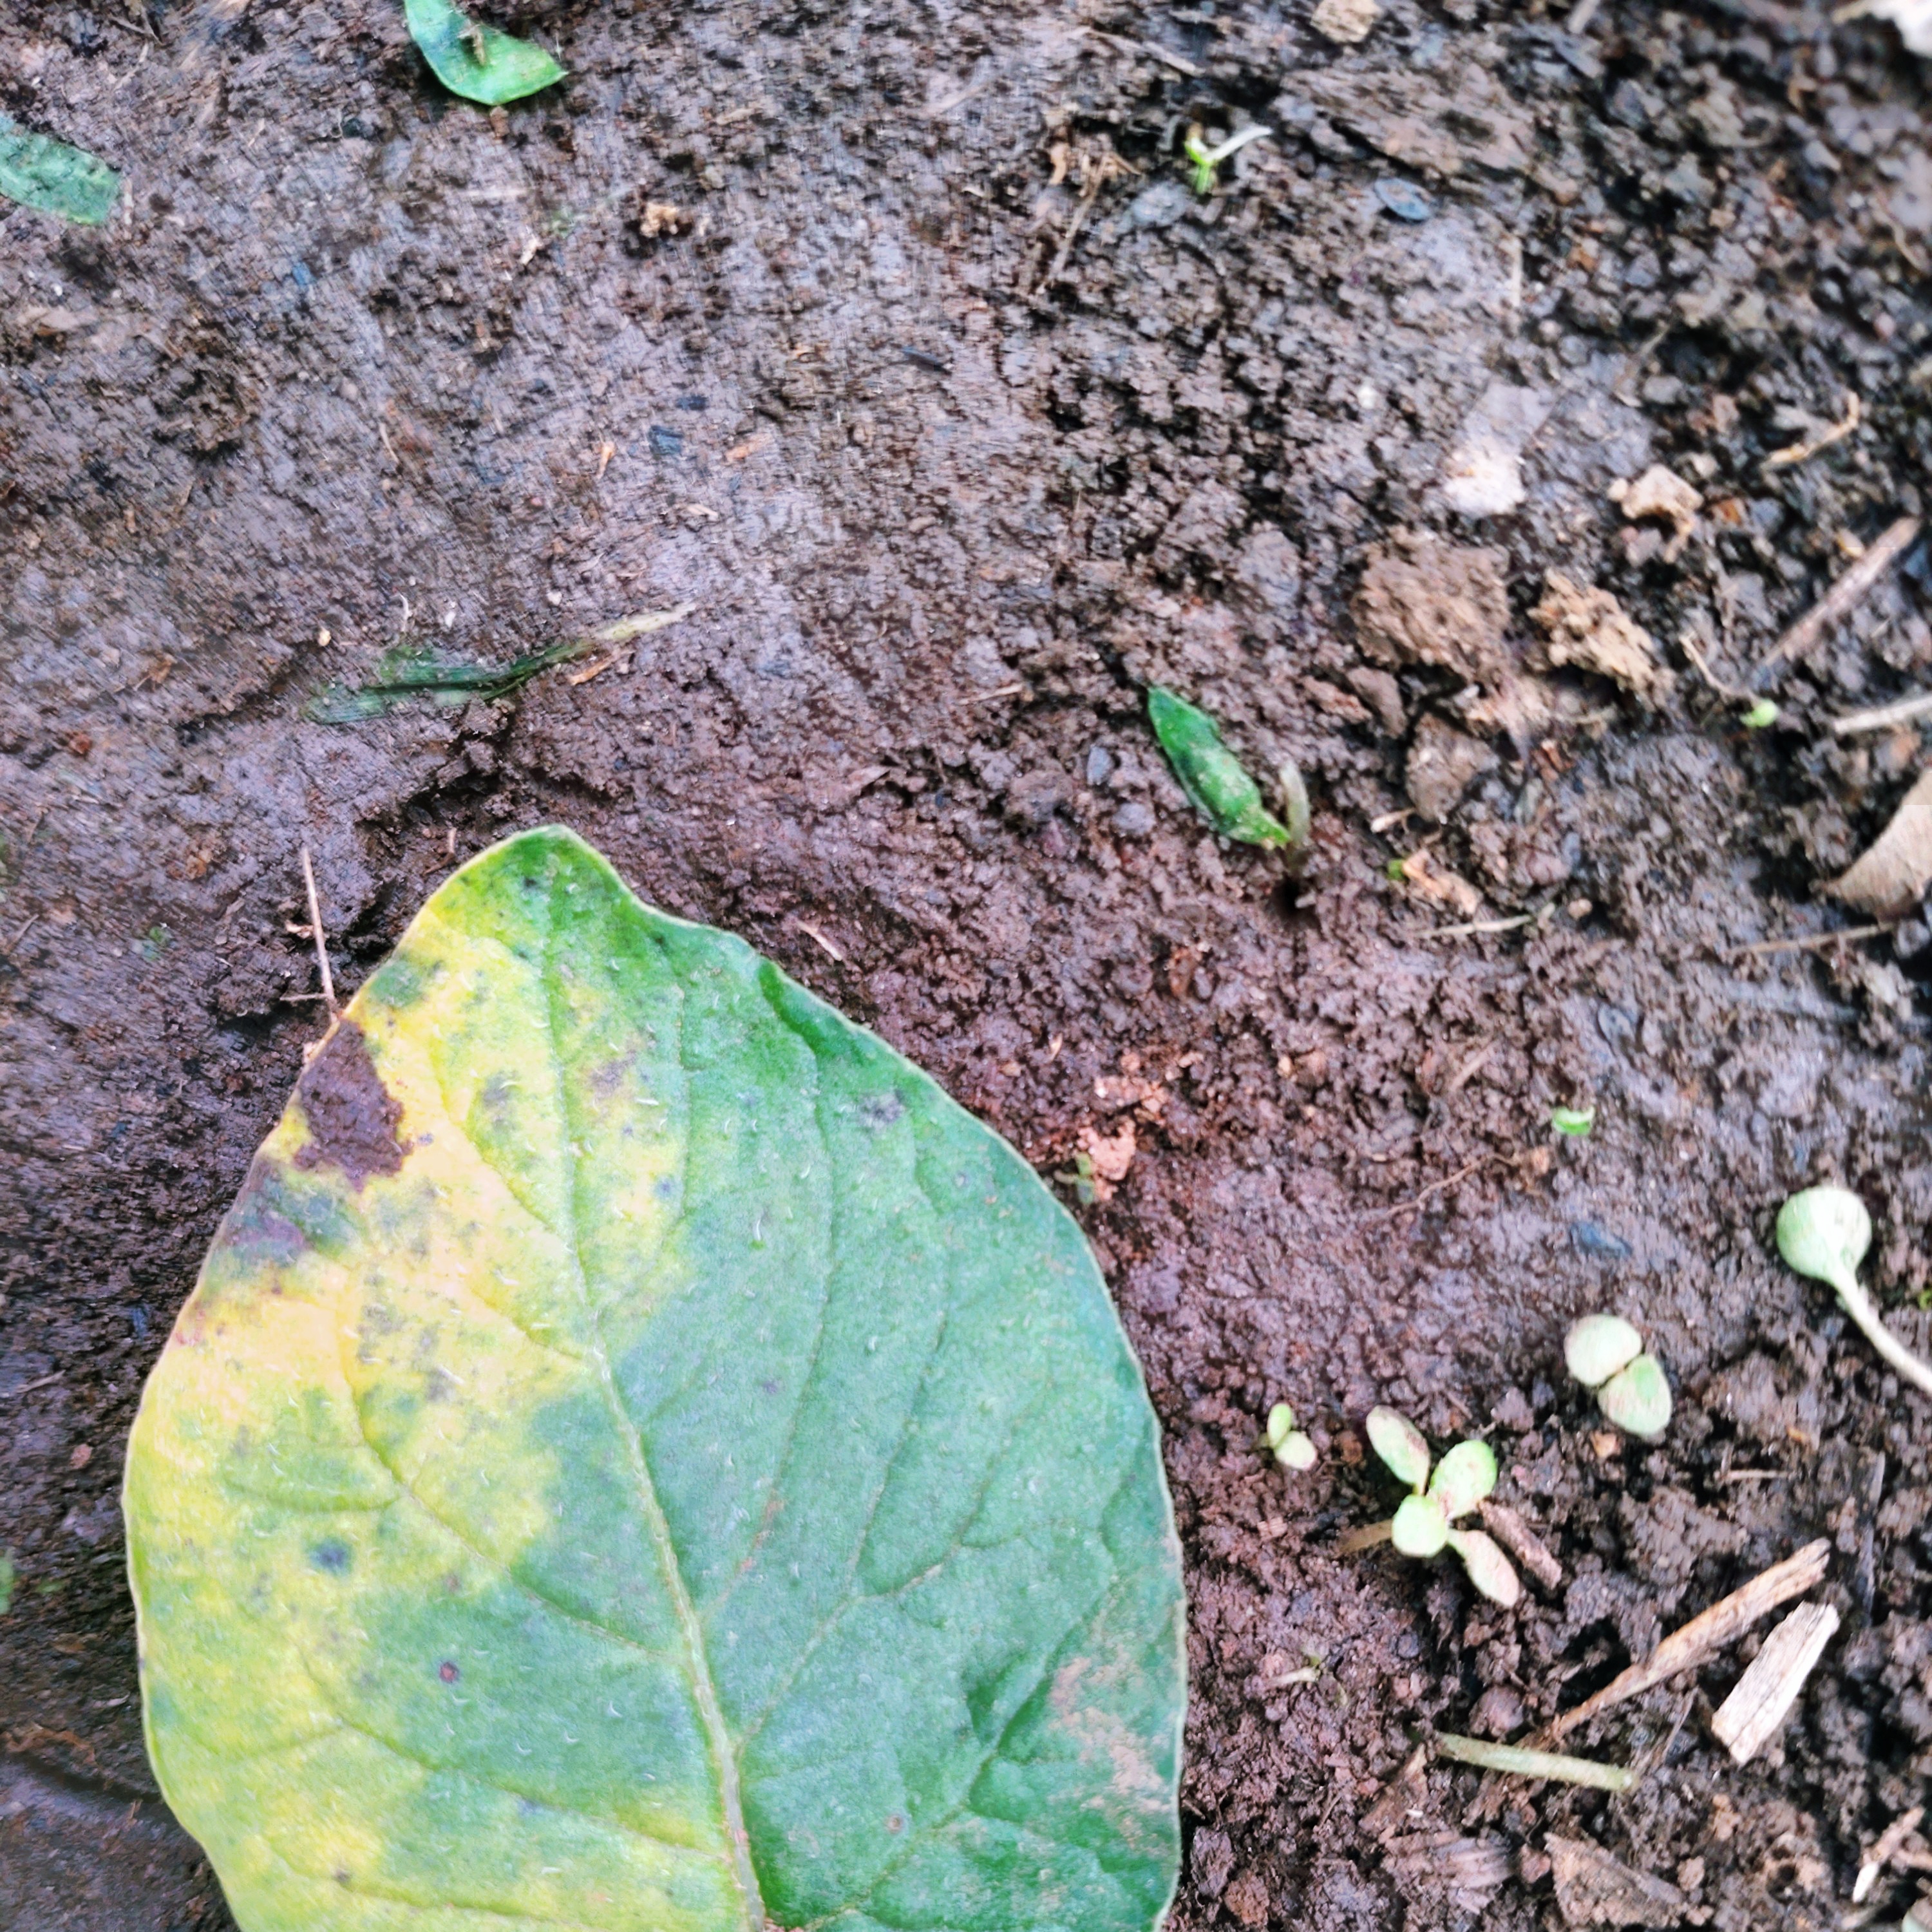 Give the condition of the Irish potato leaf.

late blight
